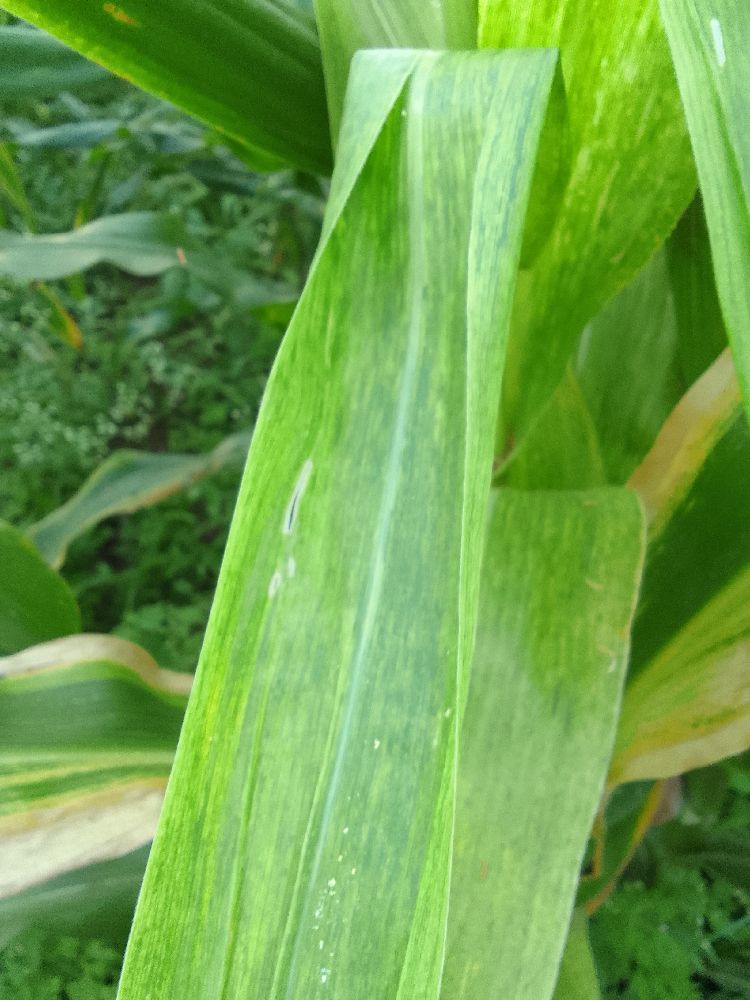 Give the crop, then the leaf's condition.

maize, maize lethal necrosis
